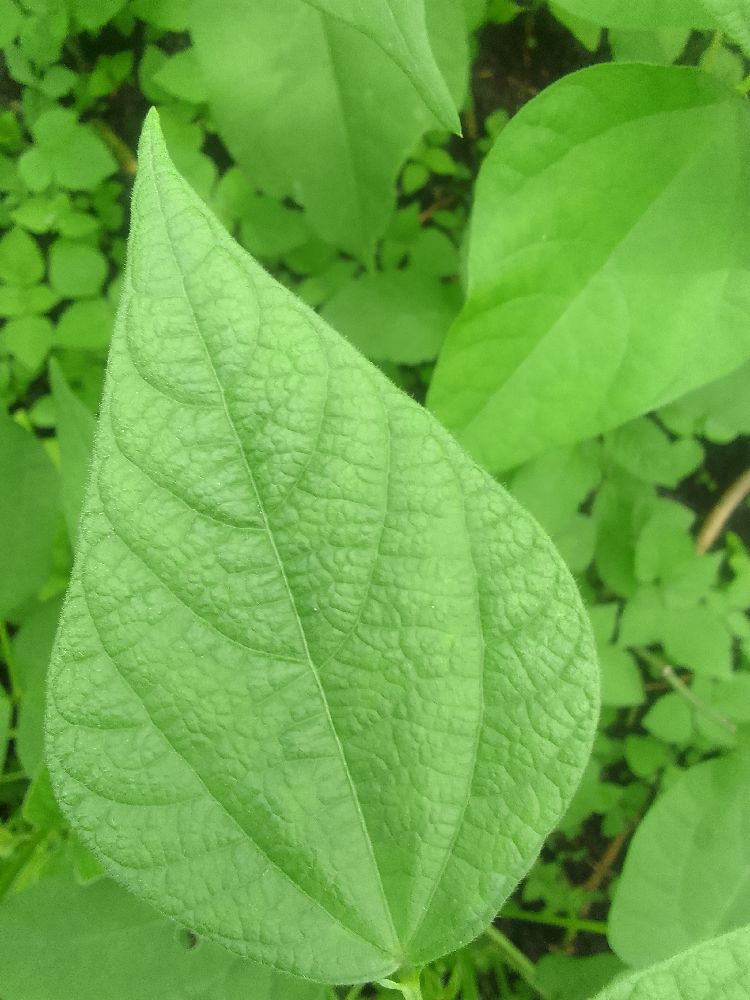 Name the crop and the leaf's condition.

common bean, healthy
